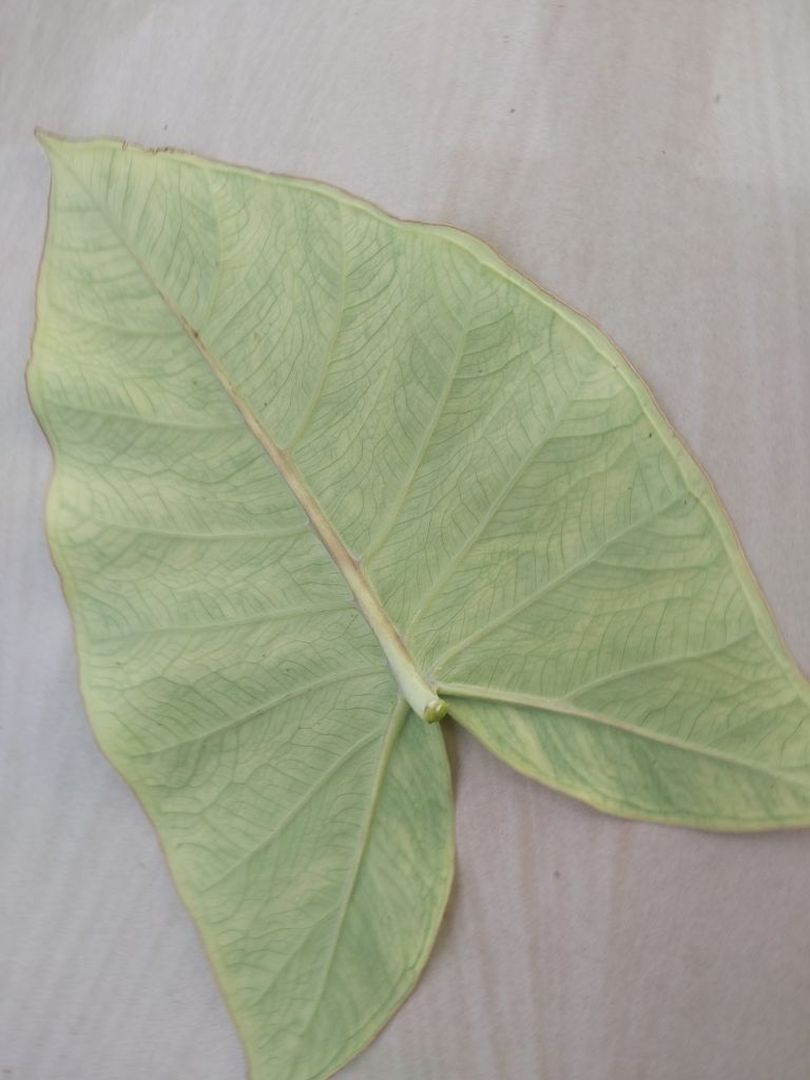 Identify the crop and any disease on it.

taro, mosaic
